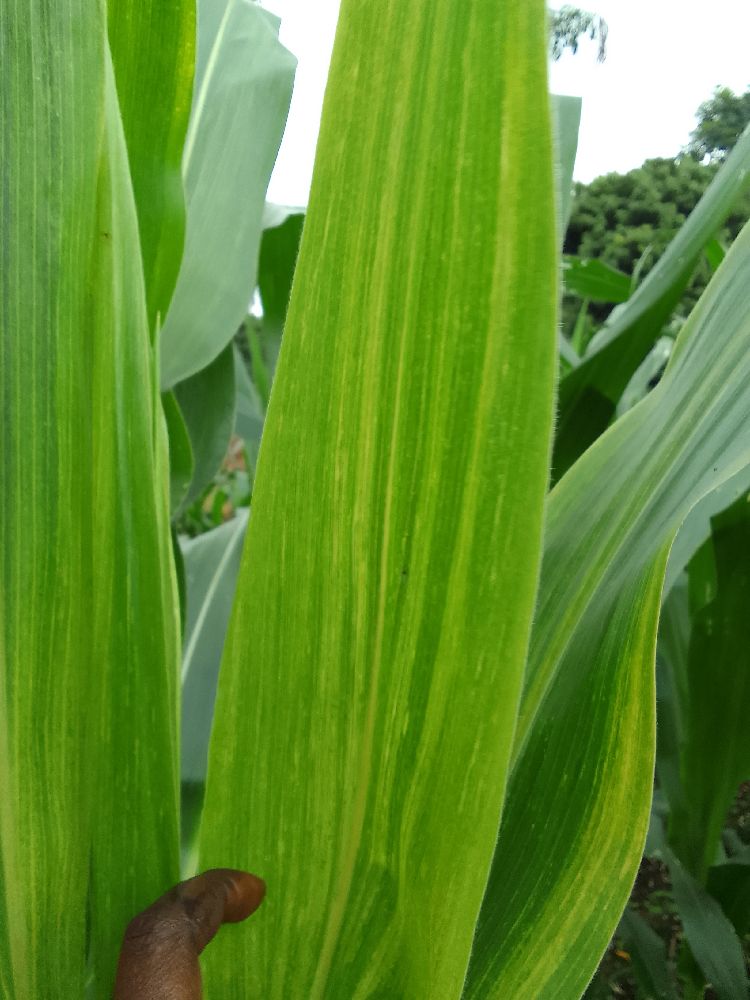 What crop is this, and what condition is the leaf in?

maize, maize lethal necrosis
